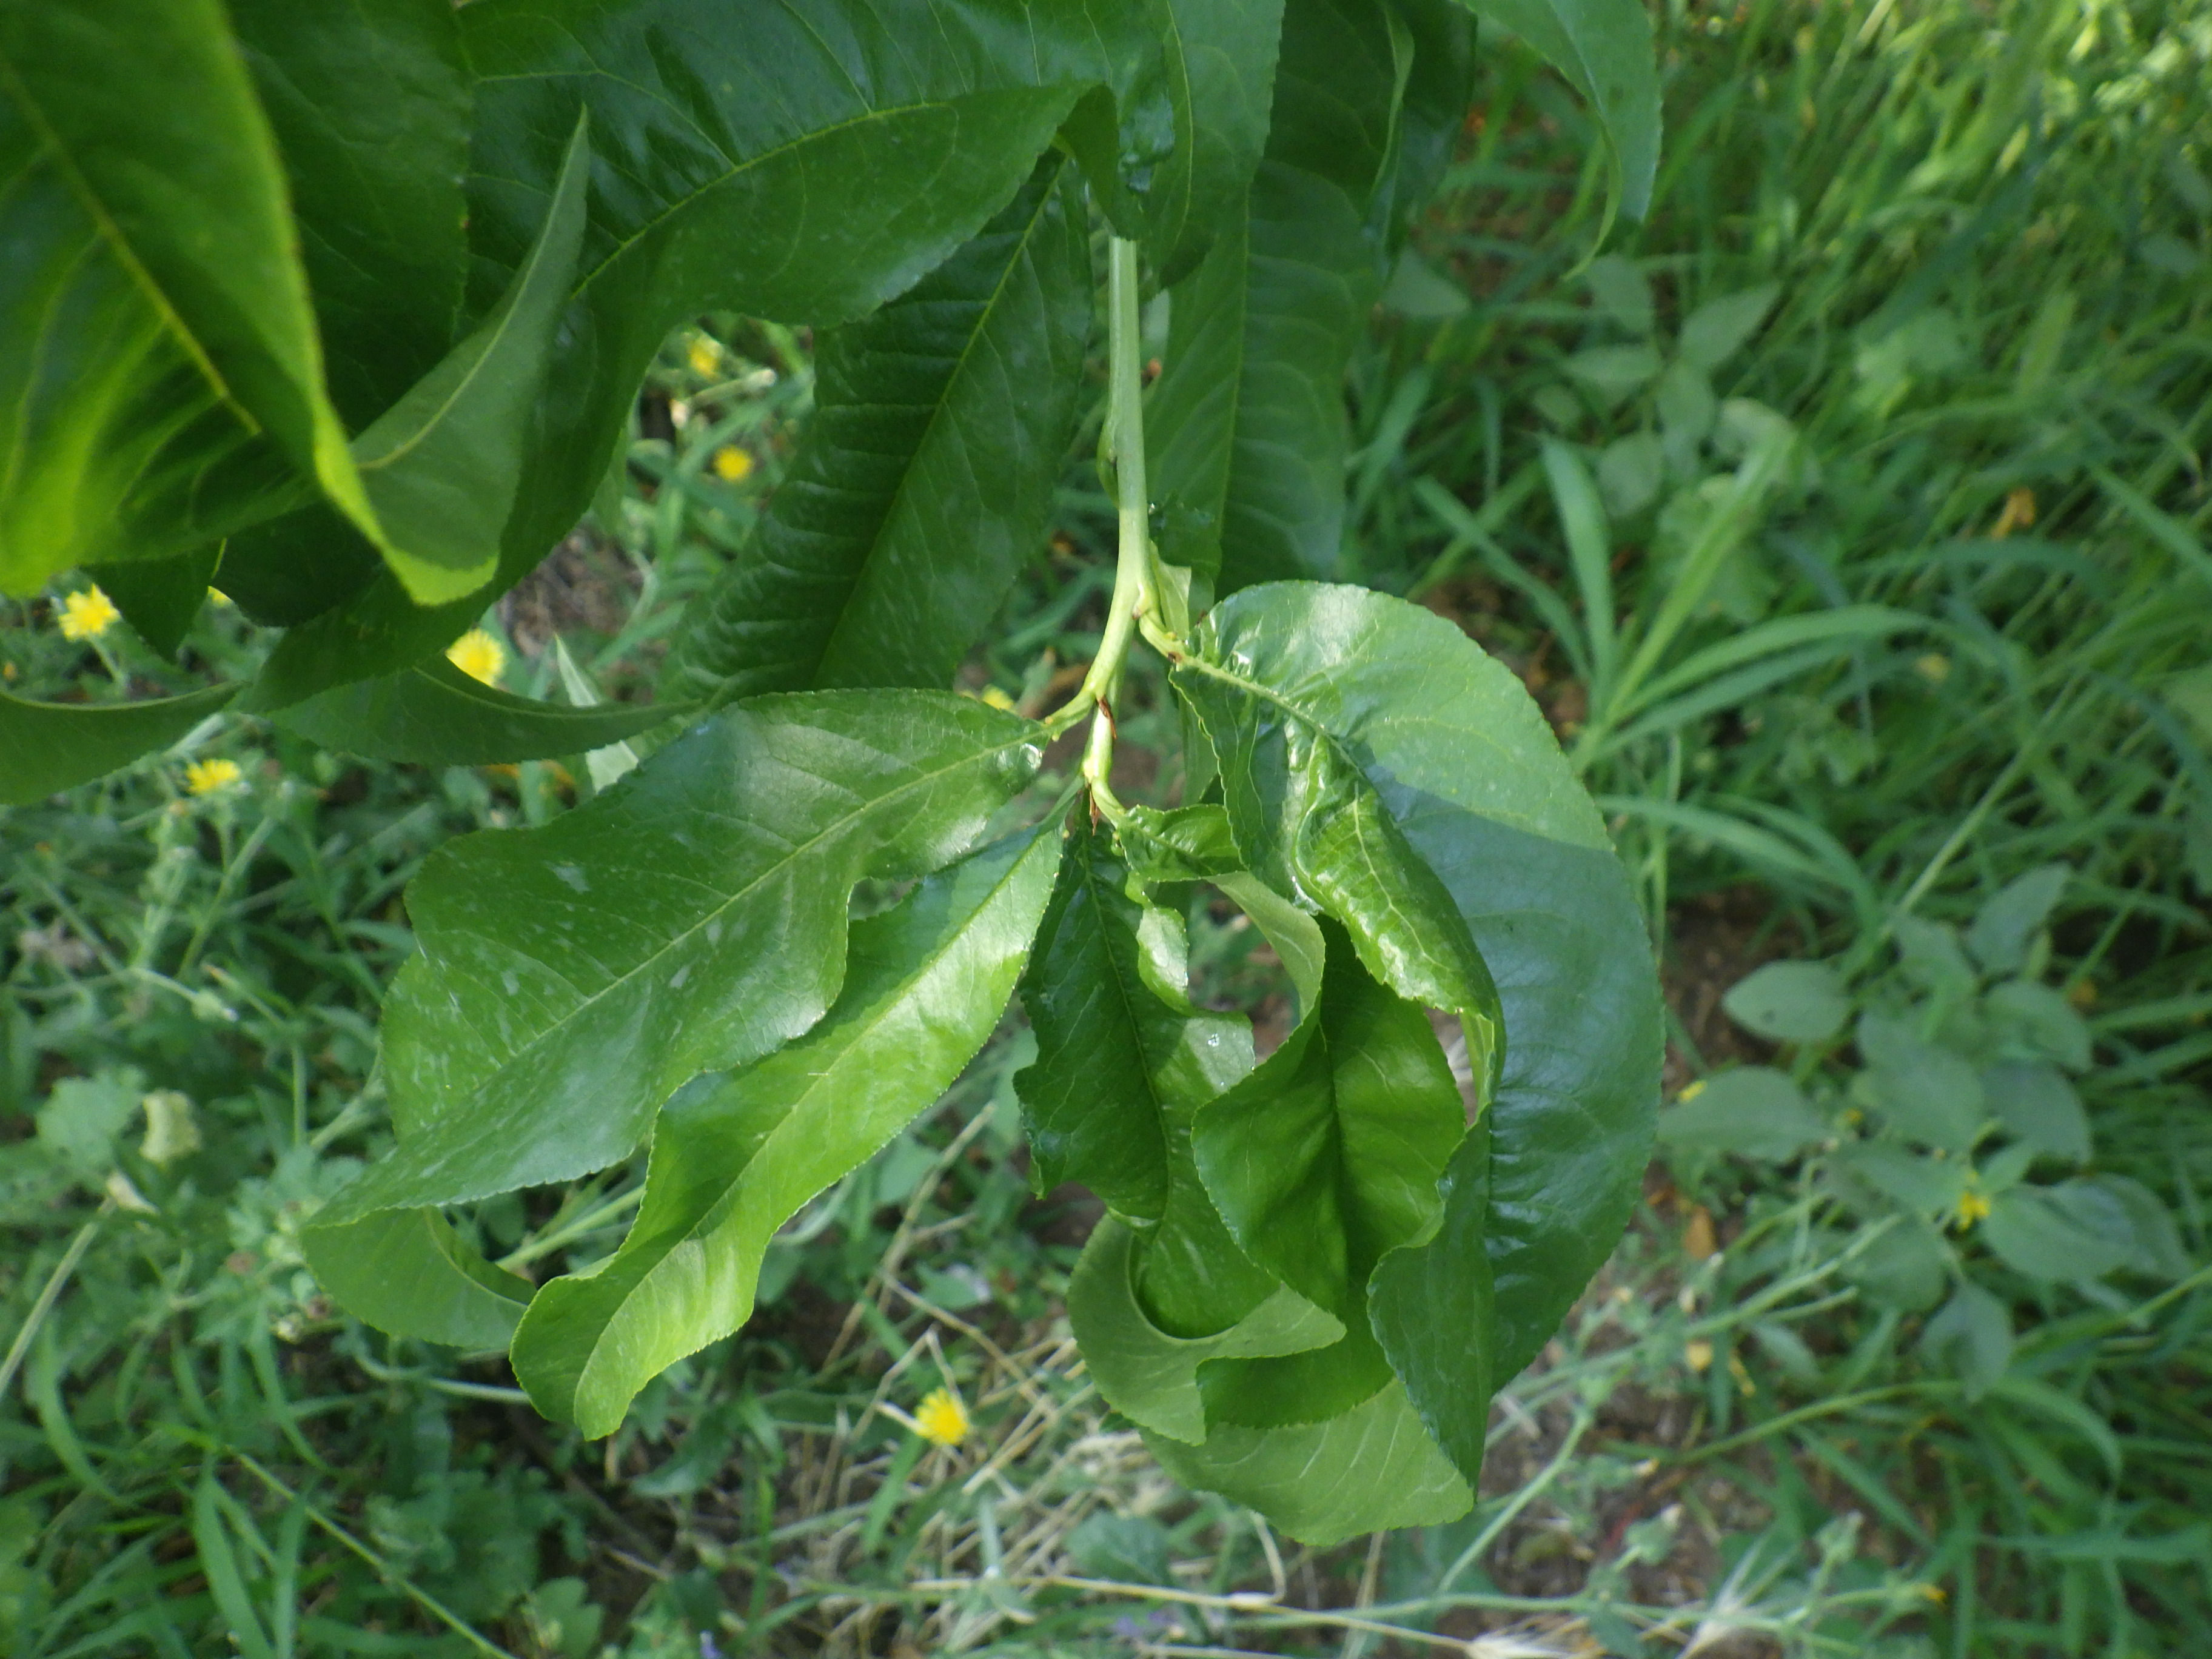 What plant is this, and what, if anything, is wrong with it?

peach, aphids
